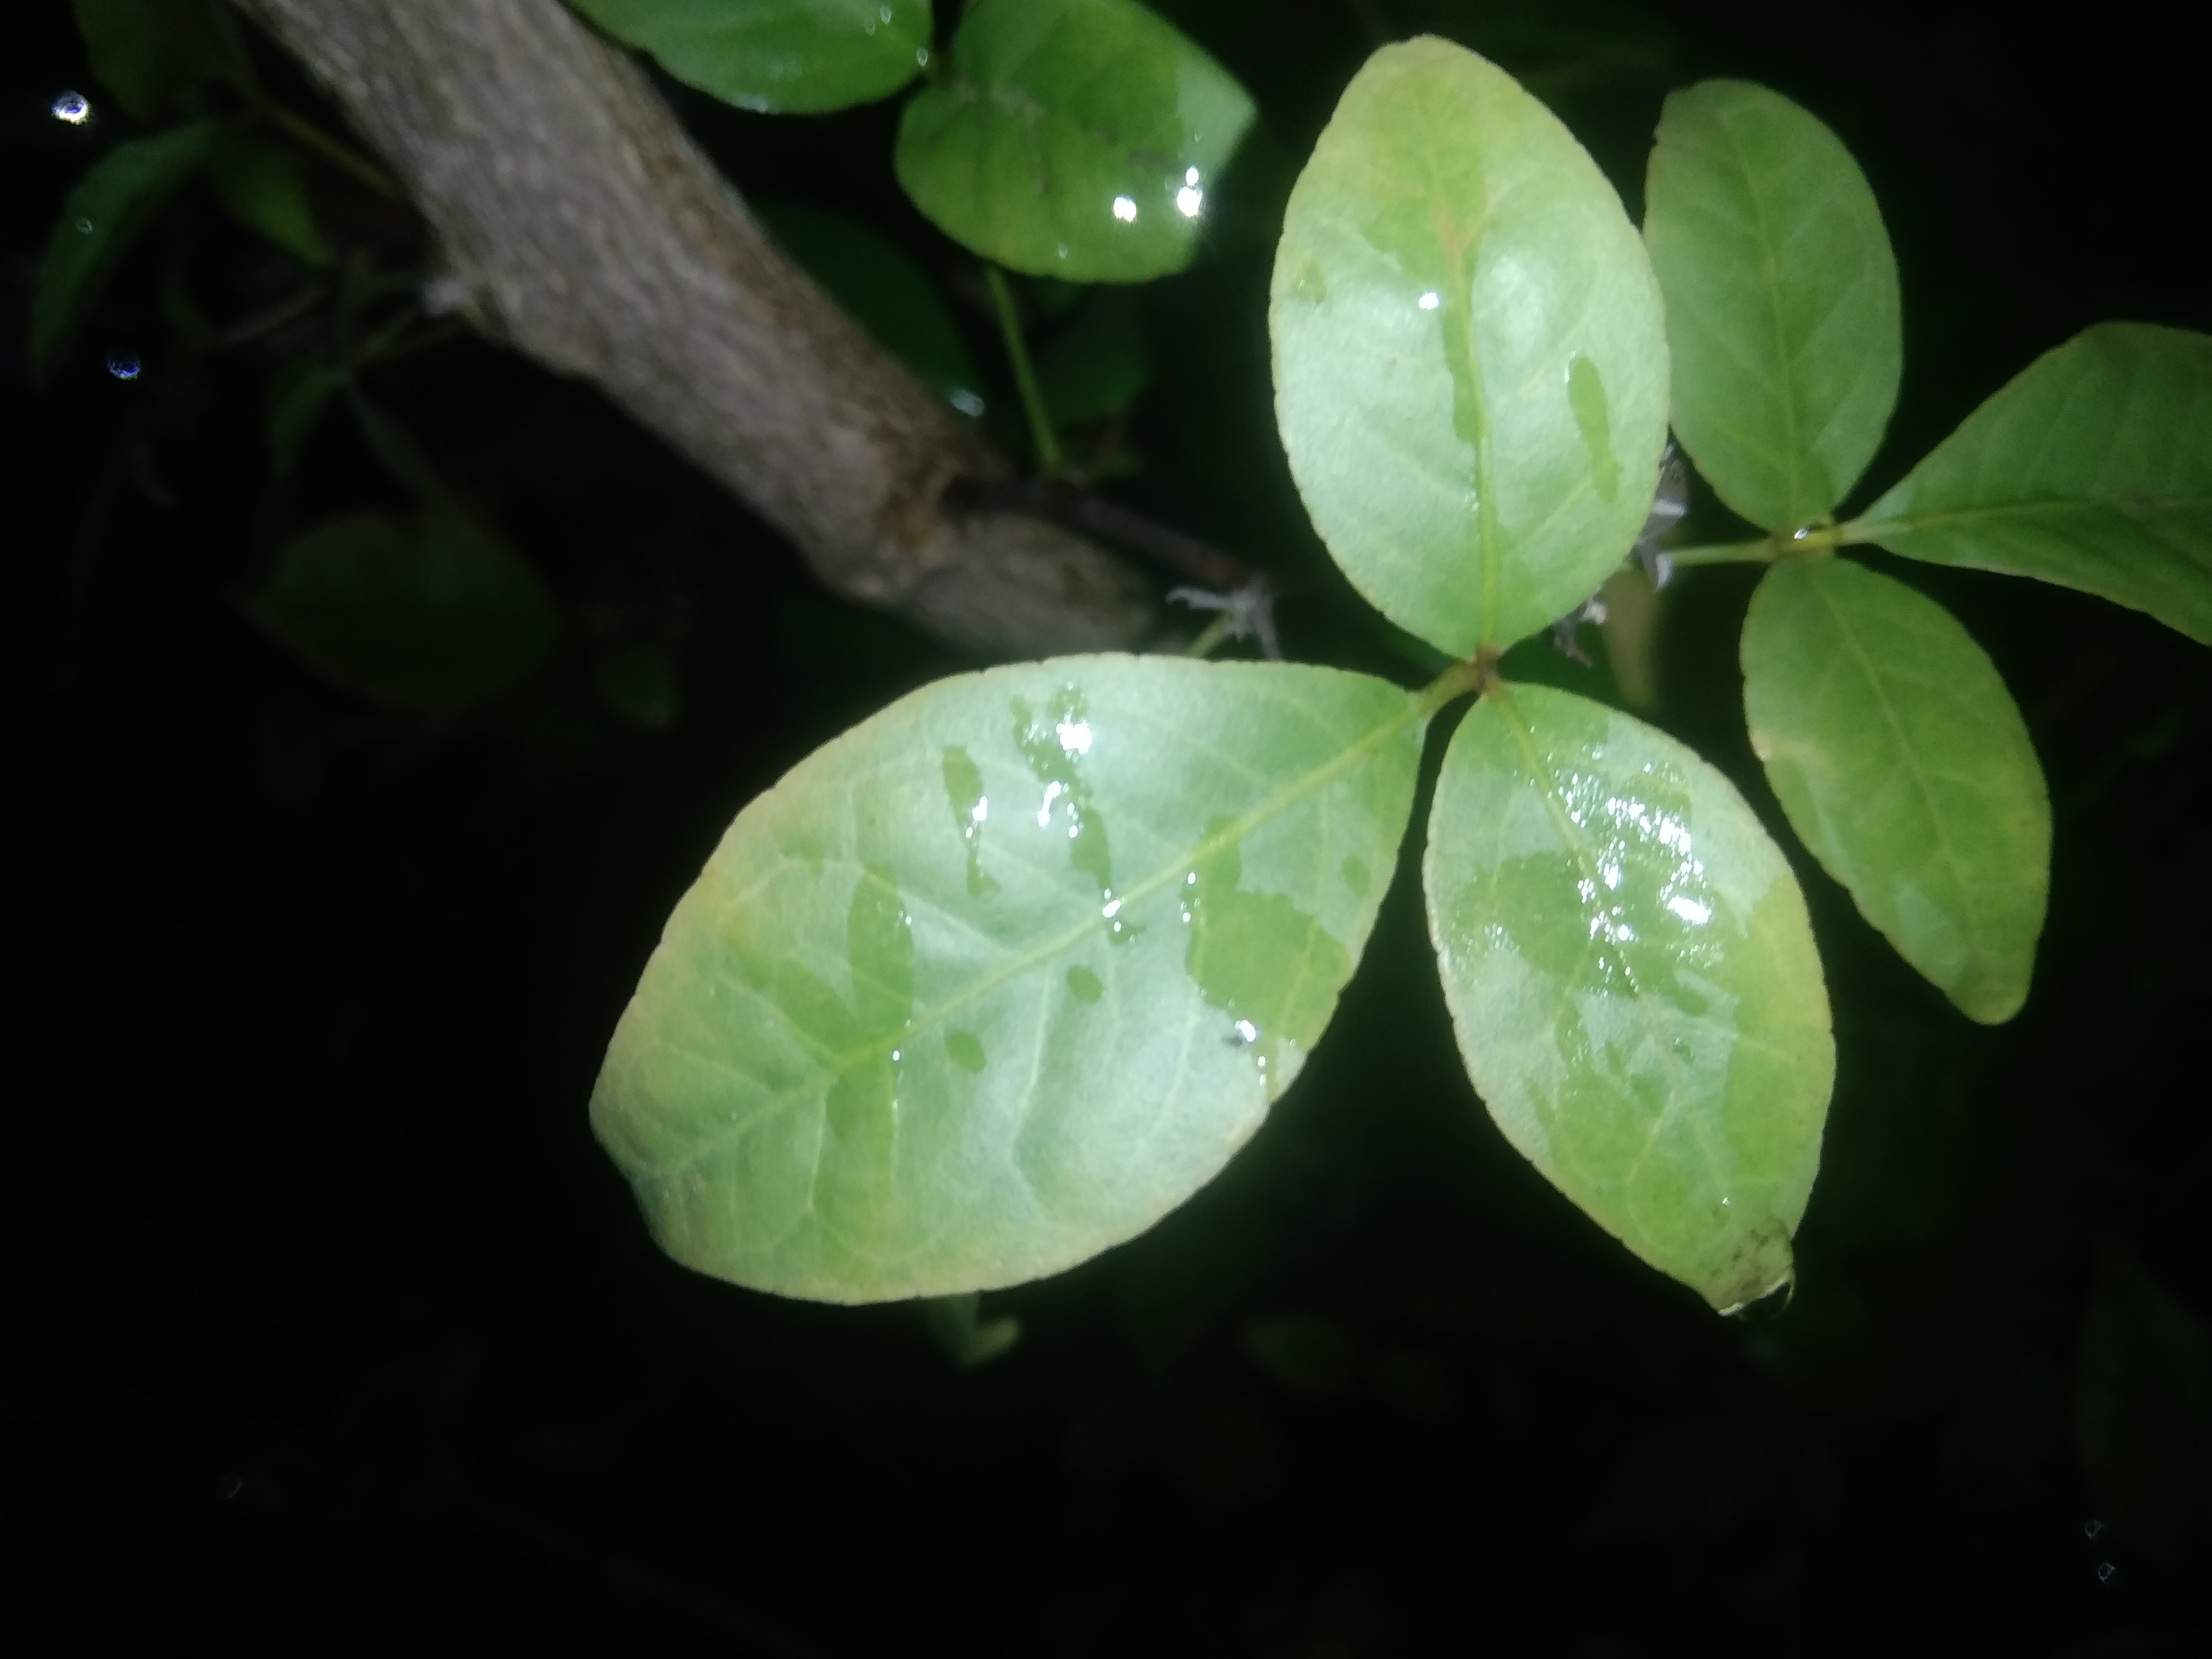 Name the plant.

wood apple
